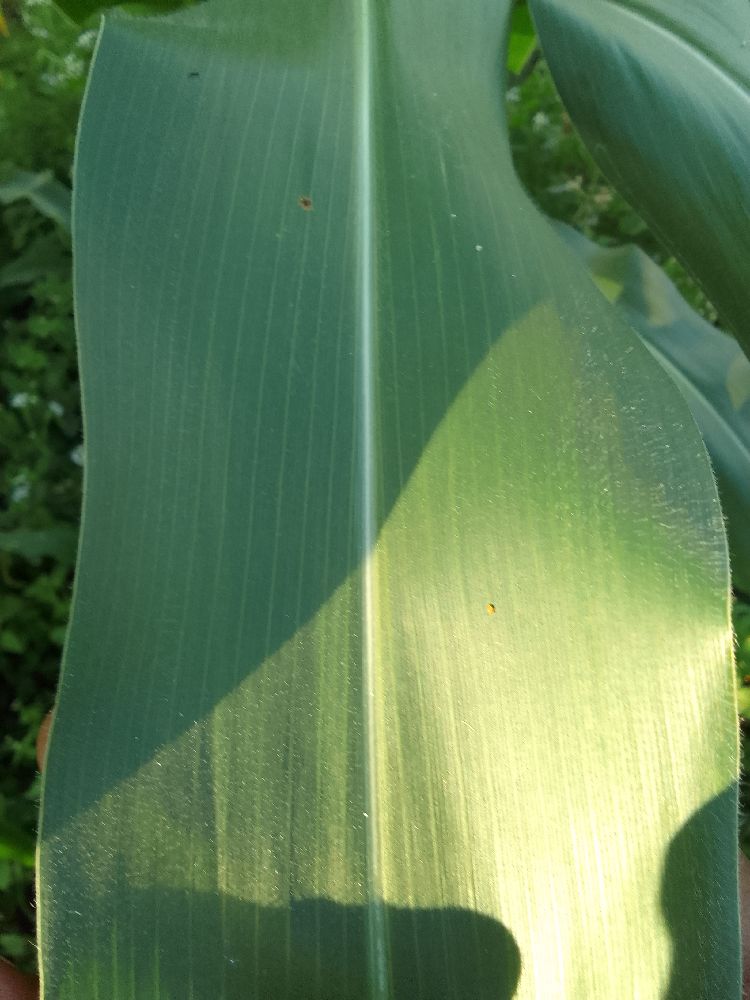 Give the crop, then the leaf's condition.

maize, healthy
